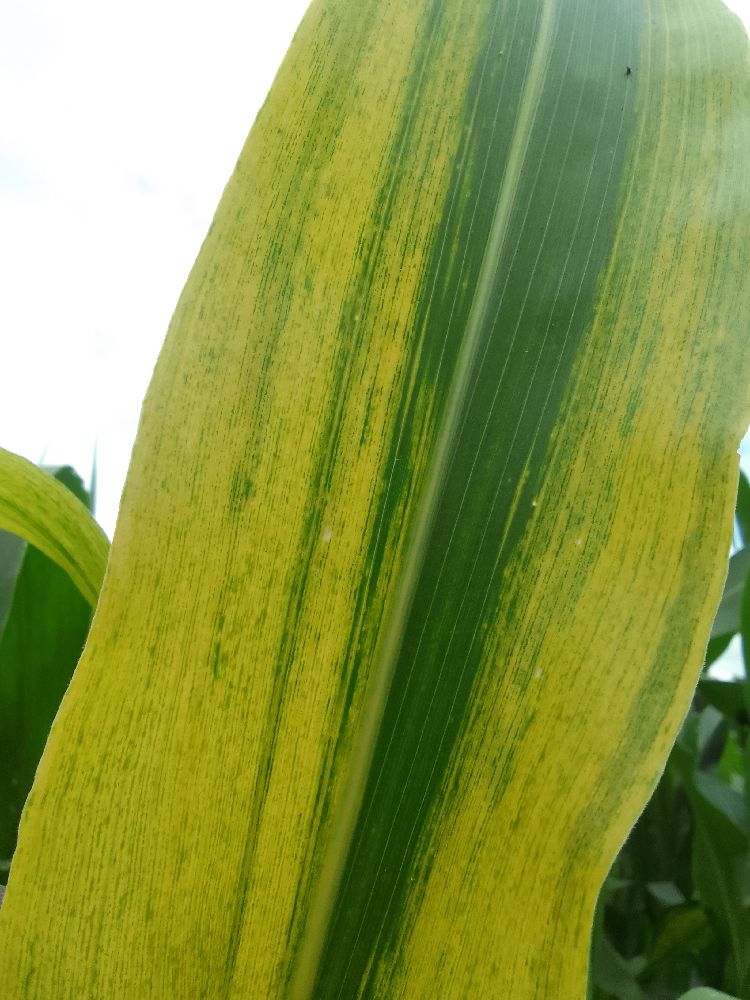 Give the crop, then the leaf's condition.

maize, maize lethal necrosis
